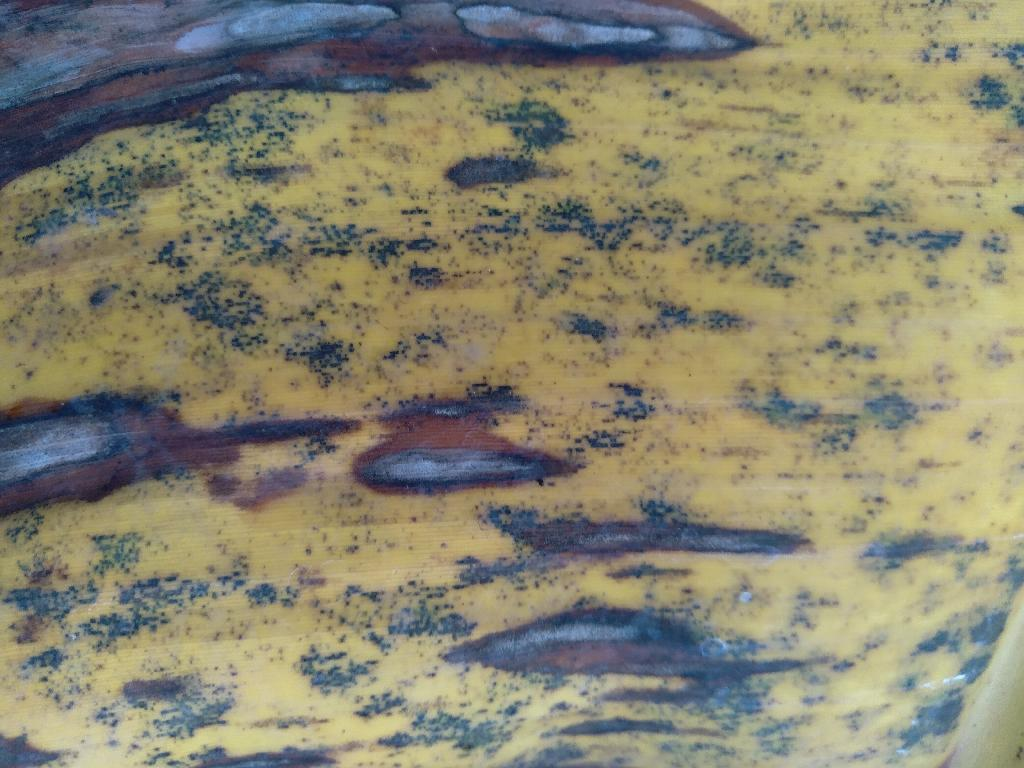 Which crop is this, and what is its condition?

banana, black sigatoka
